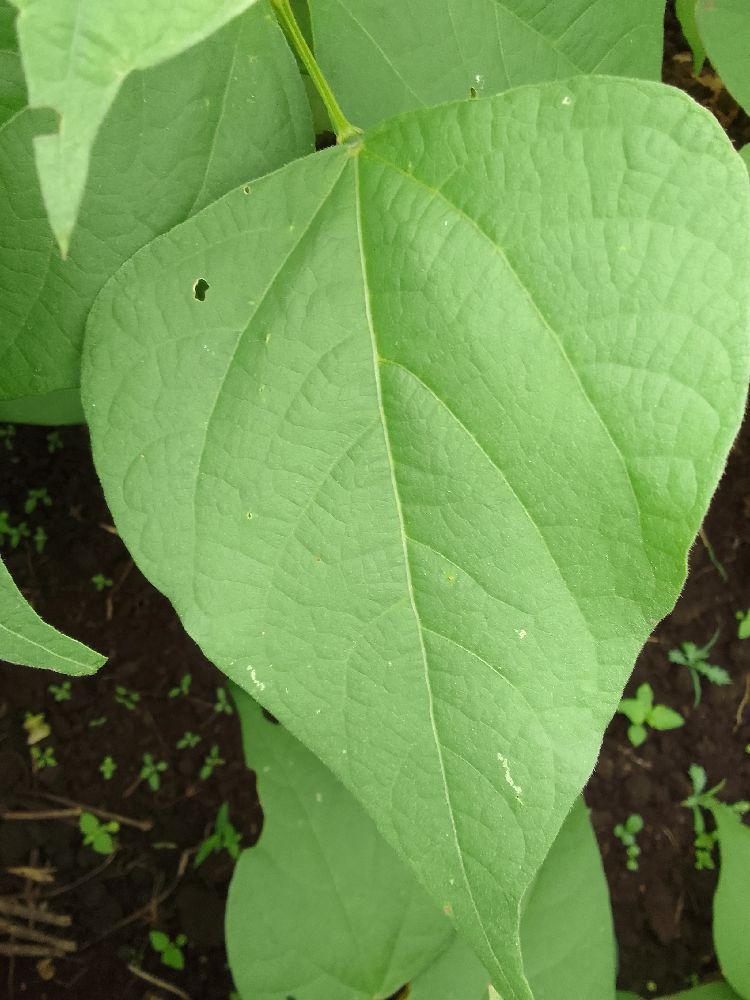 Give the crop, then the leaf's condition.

common bean, healthy
